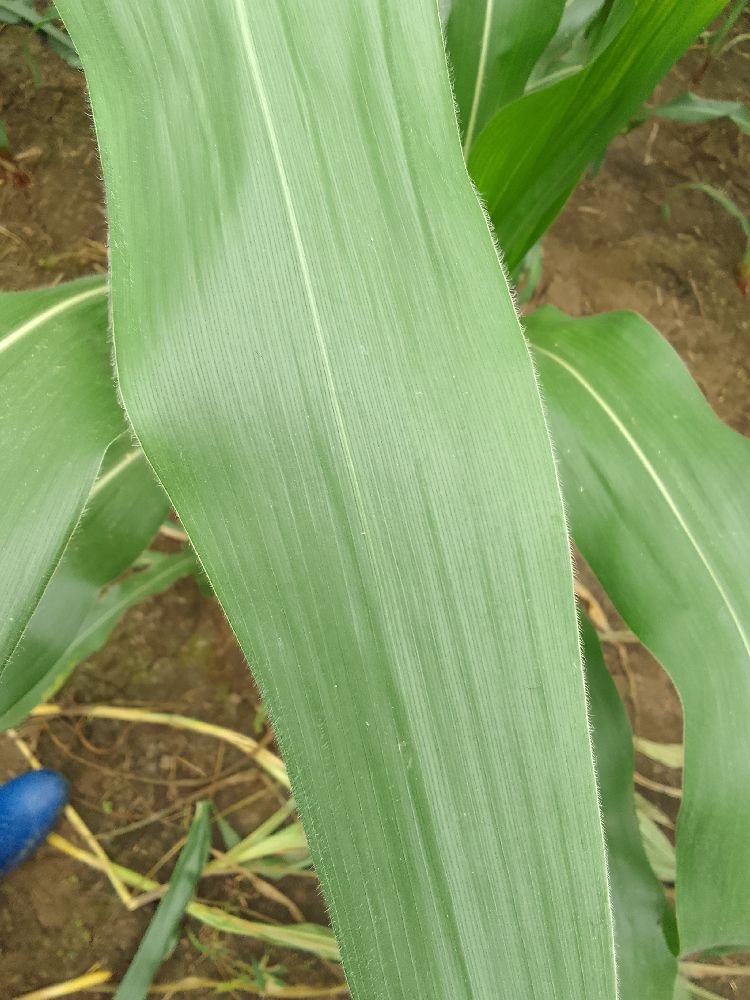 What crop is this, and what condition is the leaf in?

maize, healthy
